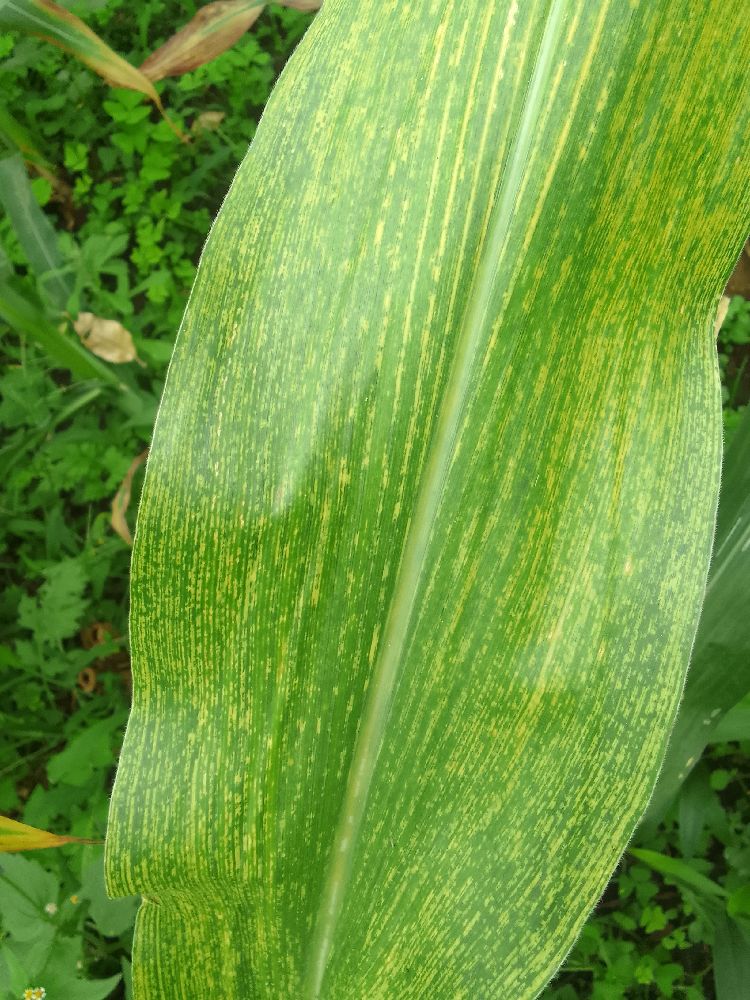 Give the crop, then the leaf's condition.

maize, maize lethal necrosis
